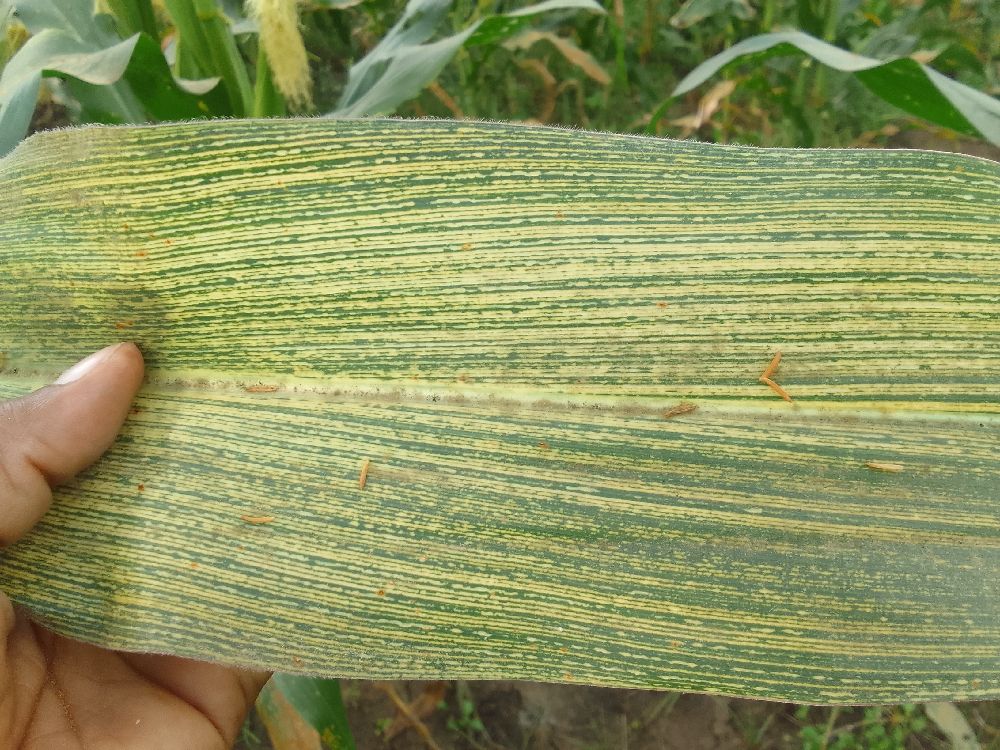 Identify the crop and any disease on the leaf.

maize, maize streak virus
